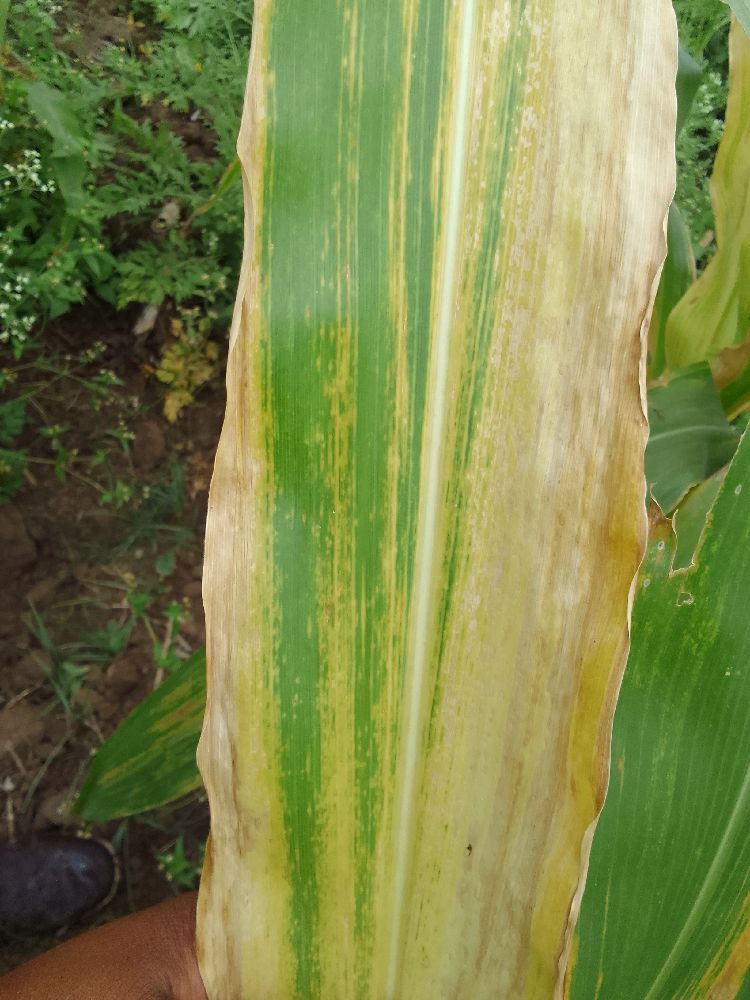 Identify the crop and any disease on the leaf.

maize, maize lethal necrosis
